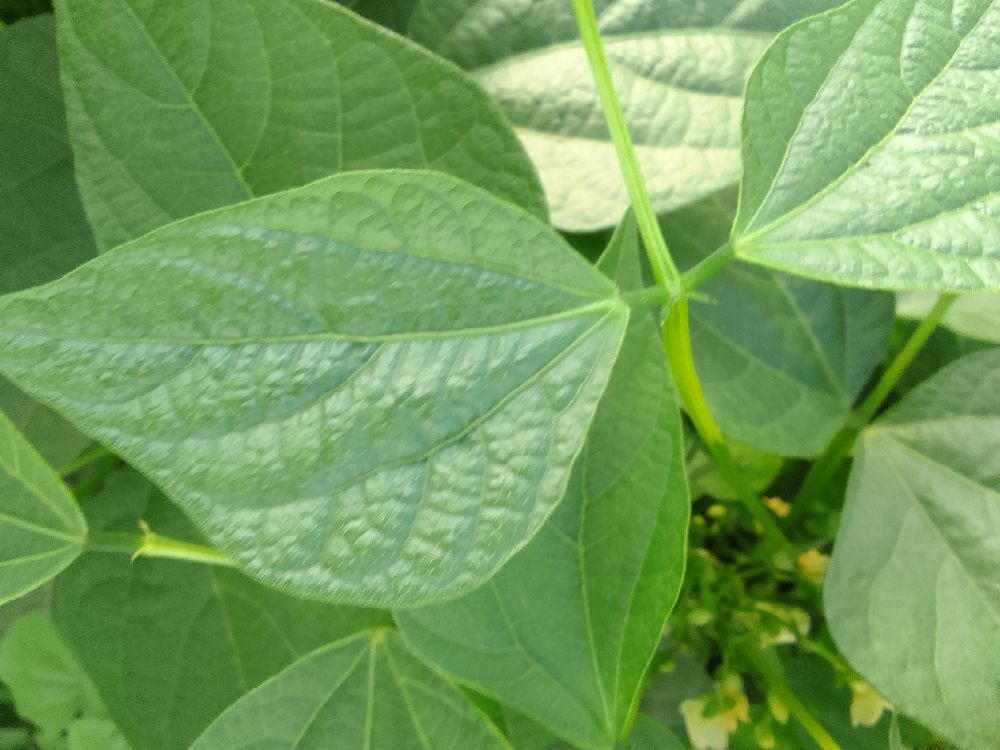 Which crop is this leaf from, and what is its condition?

common bean, healthy
